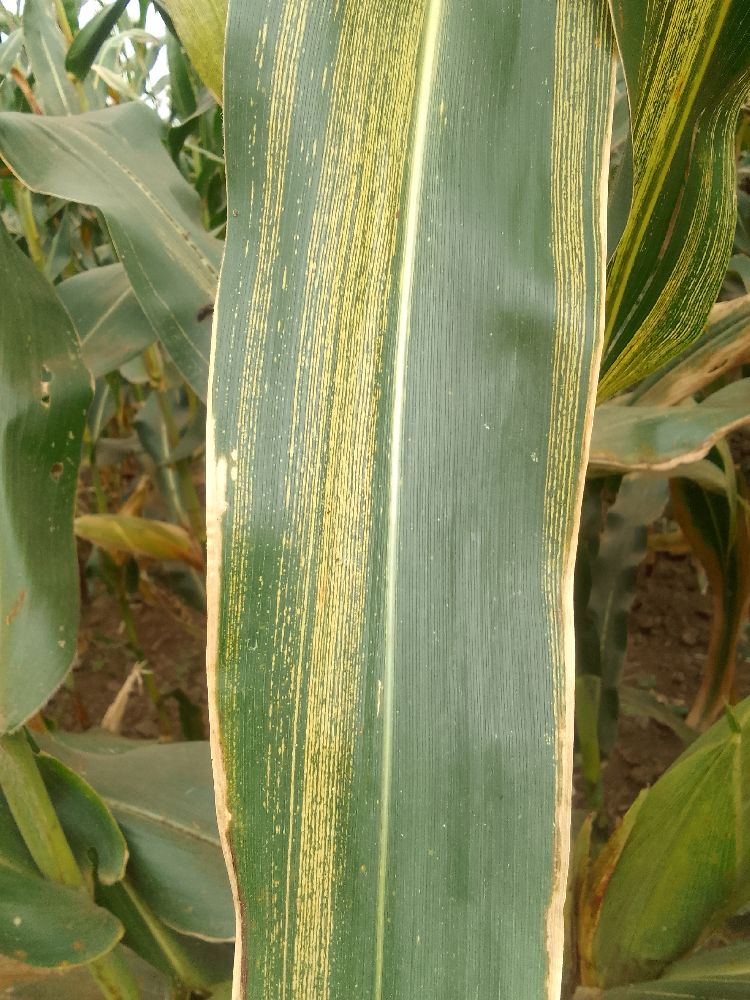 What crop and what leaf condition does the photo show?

maize, maize streak virus
